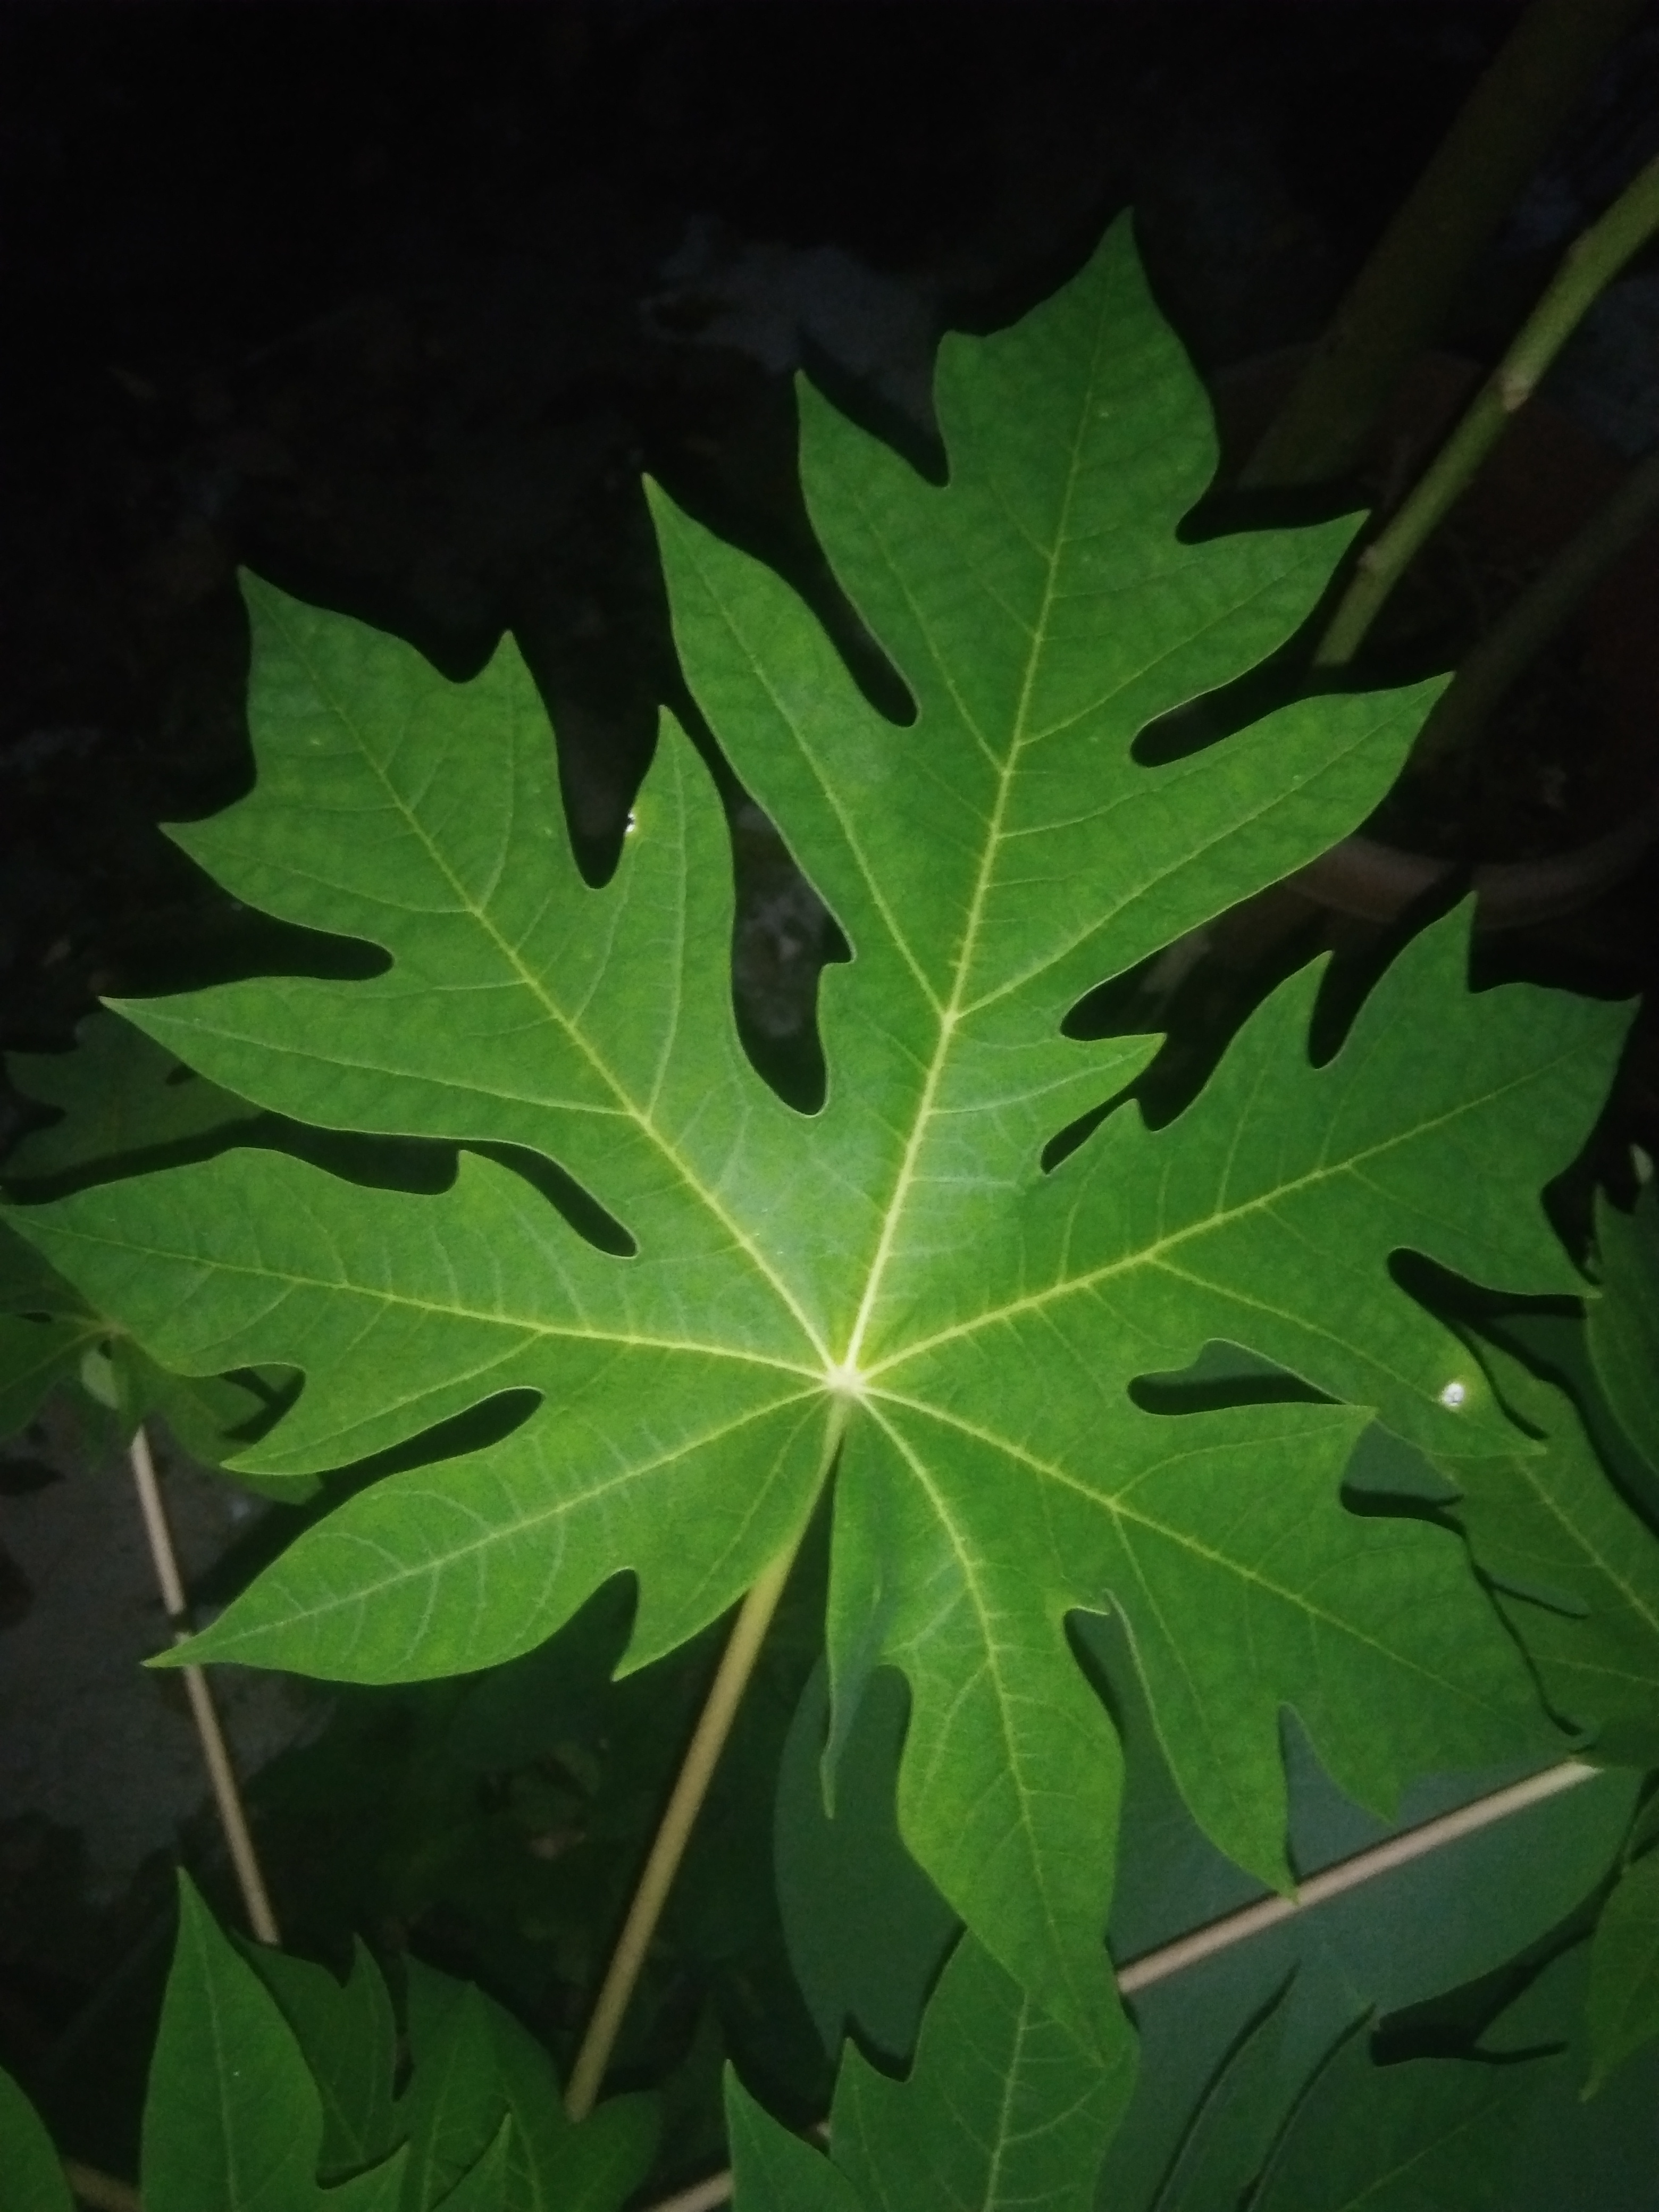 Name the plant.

papaya
